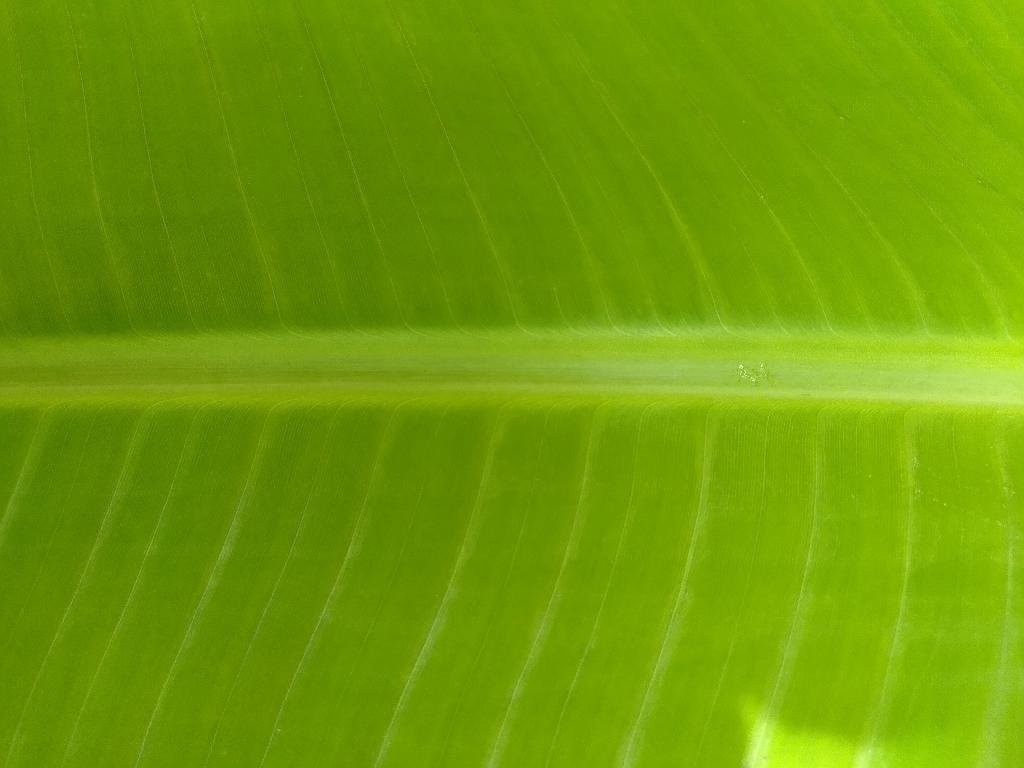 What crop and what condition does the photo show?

banana, healthy
